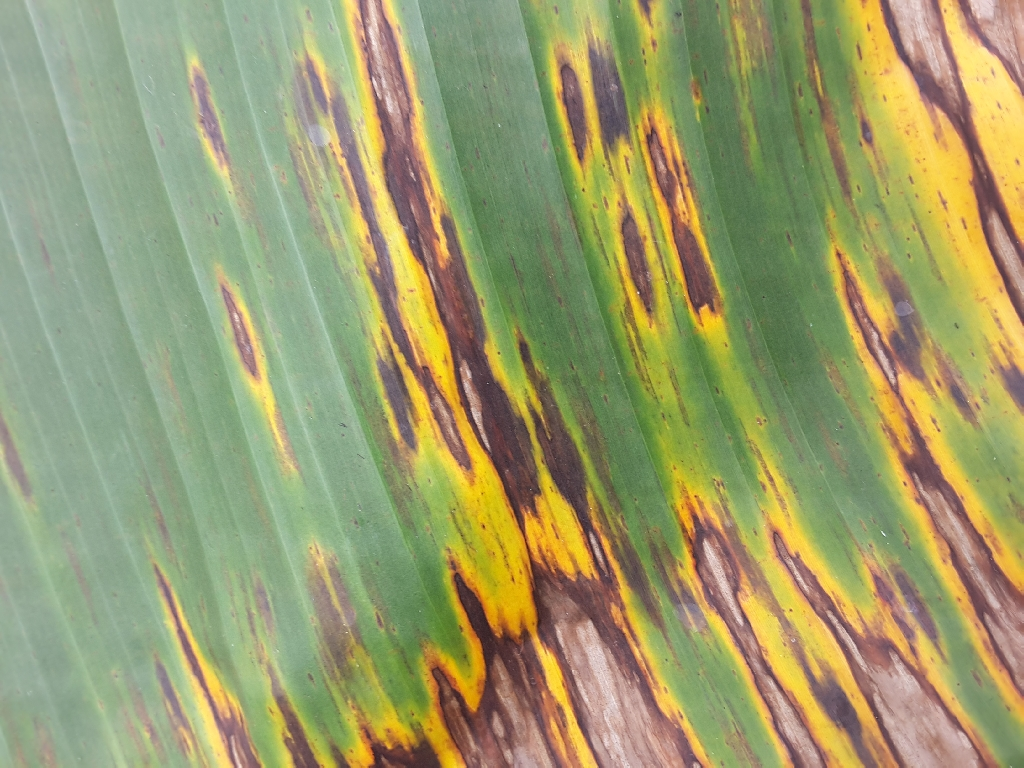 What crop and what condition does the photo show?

banana, black sigatoka
